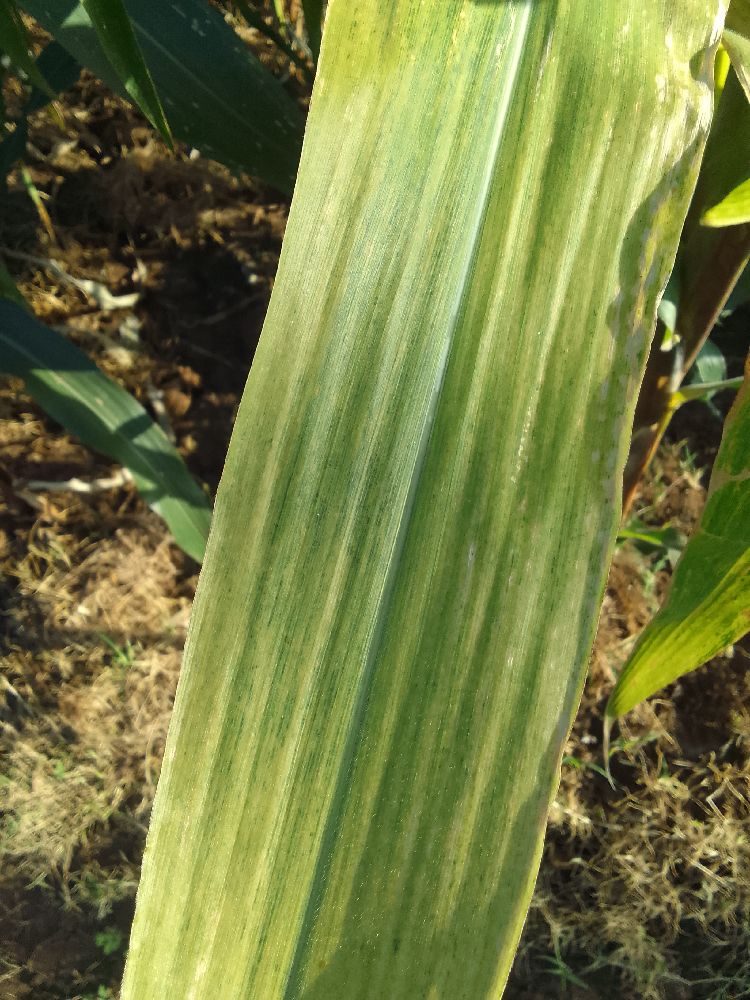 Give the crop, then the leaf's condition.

maize, maize lethal necrosis
